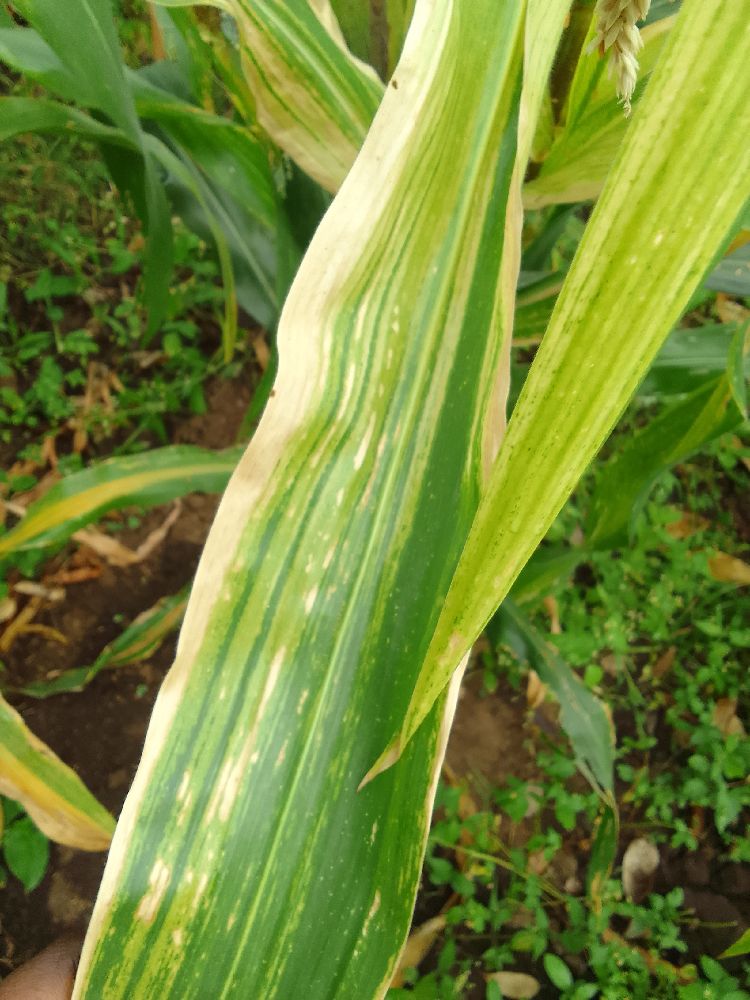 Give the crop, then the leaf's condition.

maize, maize lethal necrosis
